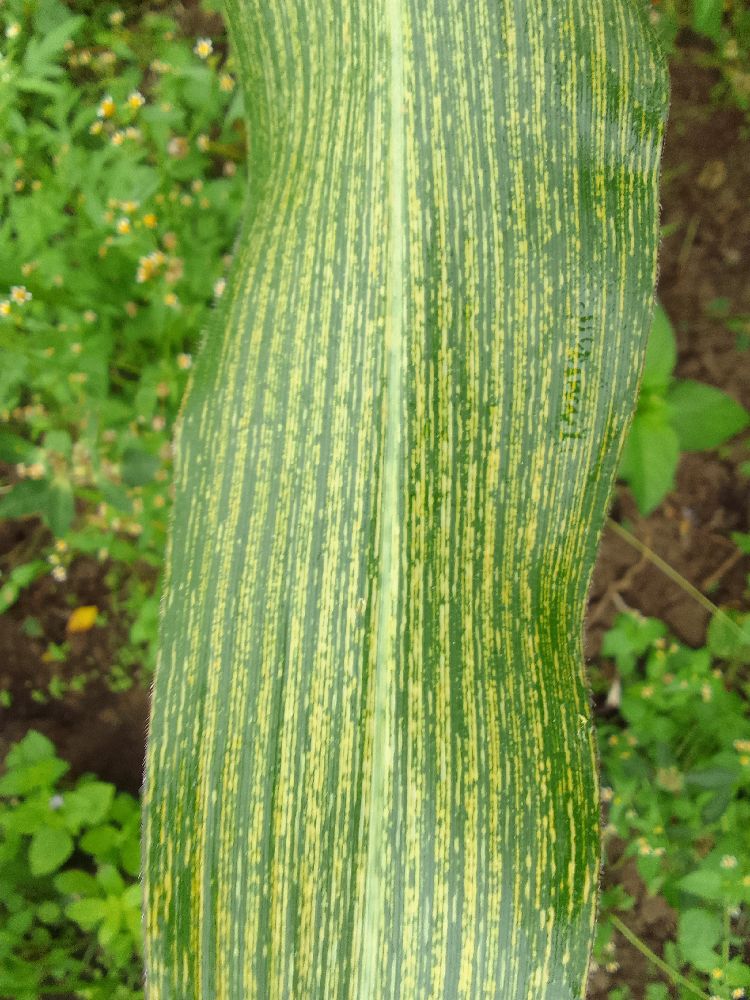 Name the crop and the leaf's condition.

maize, maize streak virus
